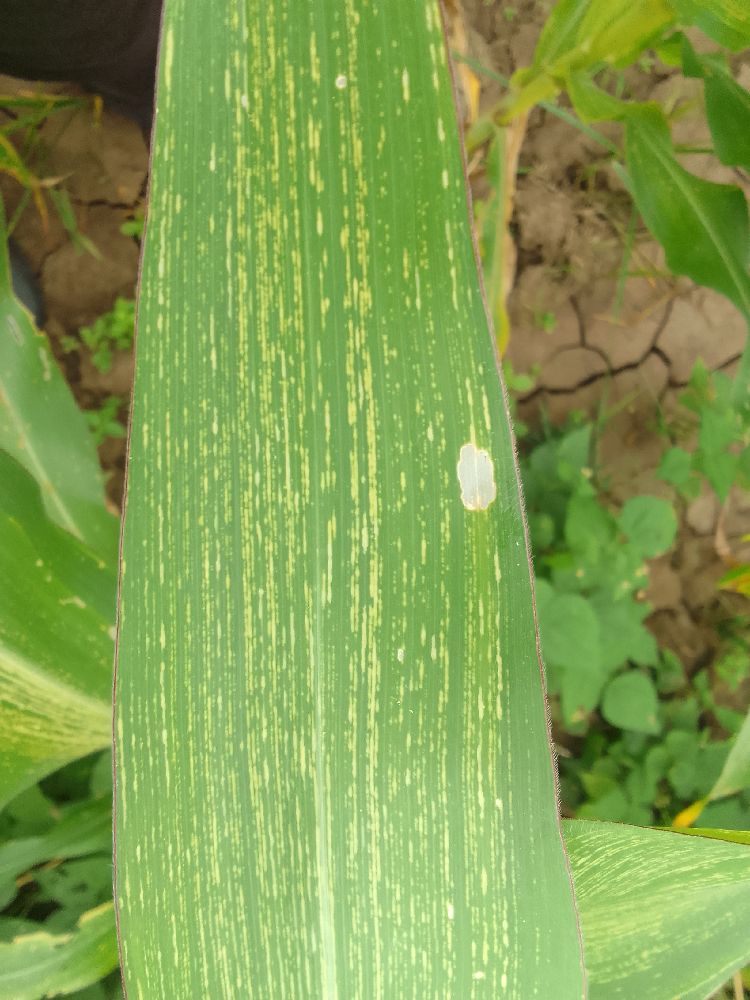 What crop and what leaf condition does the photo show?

maize, maize streak virus
